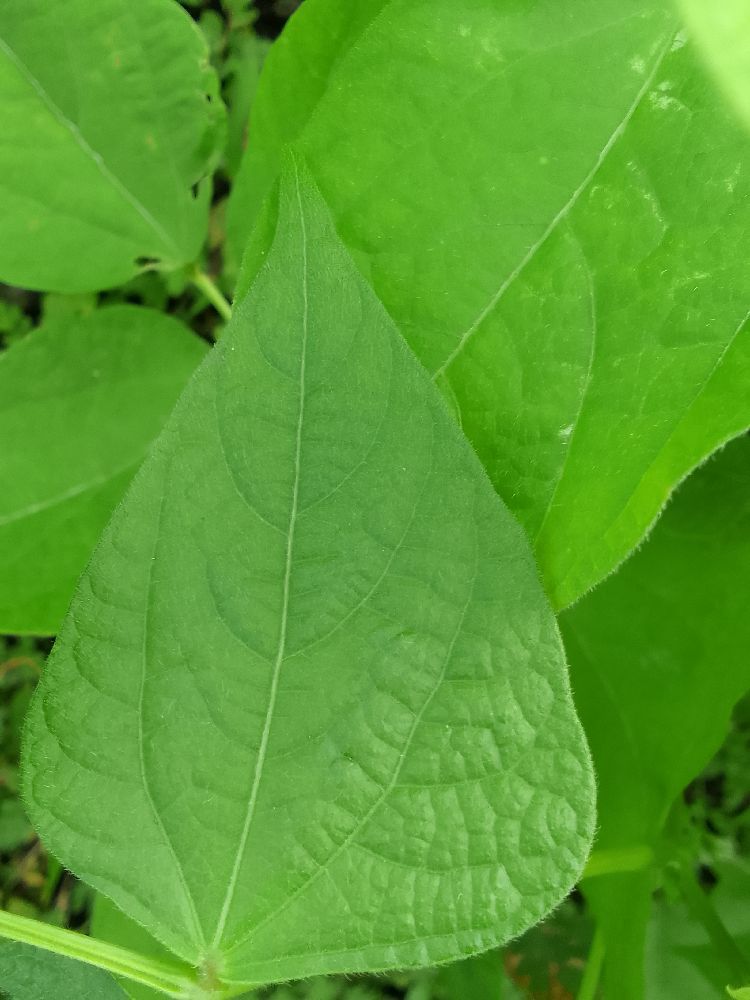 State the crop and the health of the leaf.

common bean, healthy
